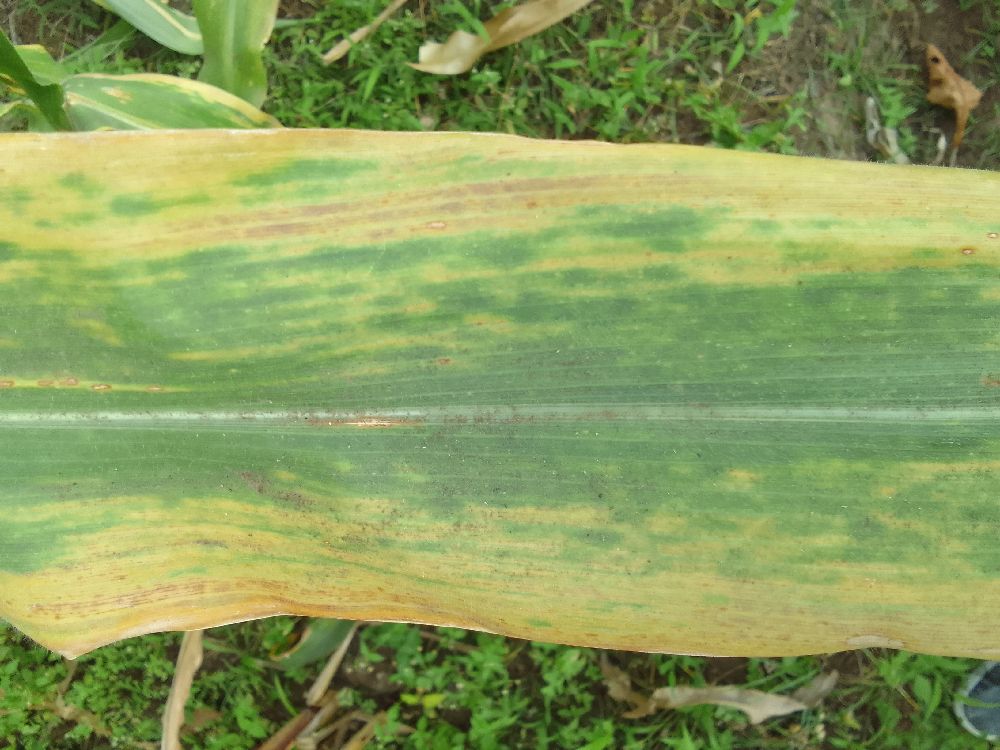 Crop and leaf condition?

maize, maize lethal necrosis
